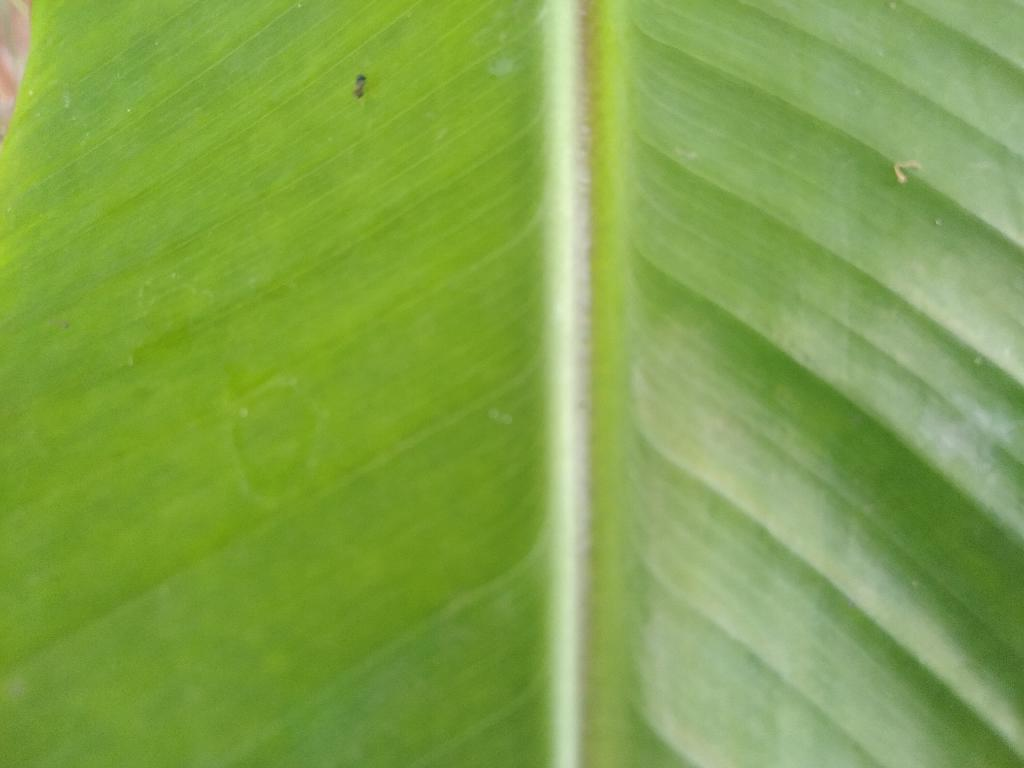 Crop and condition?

banana, healthy
